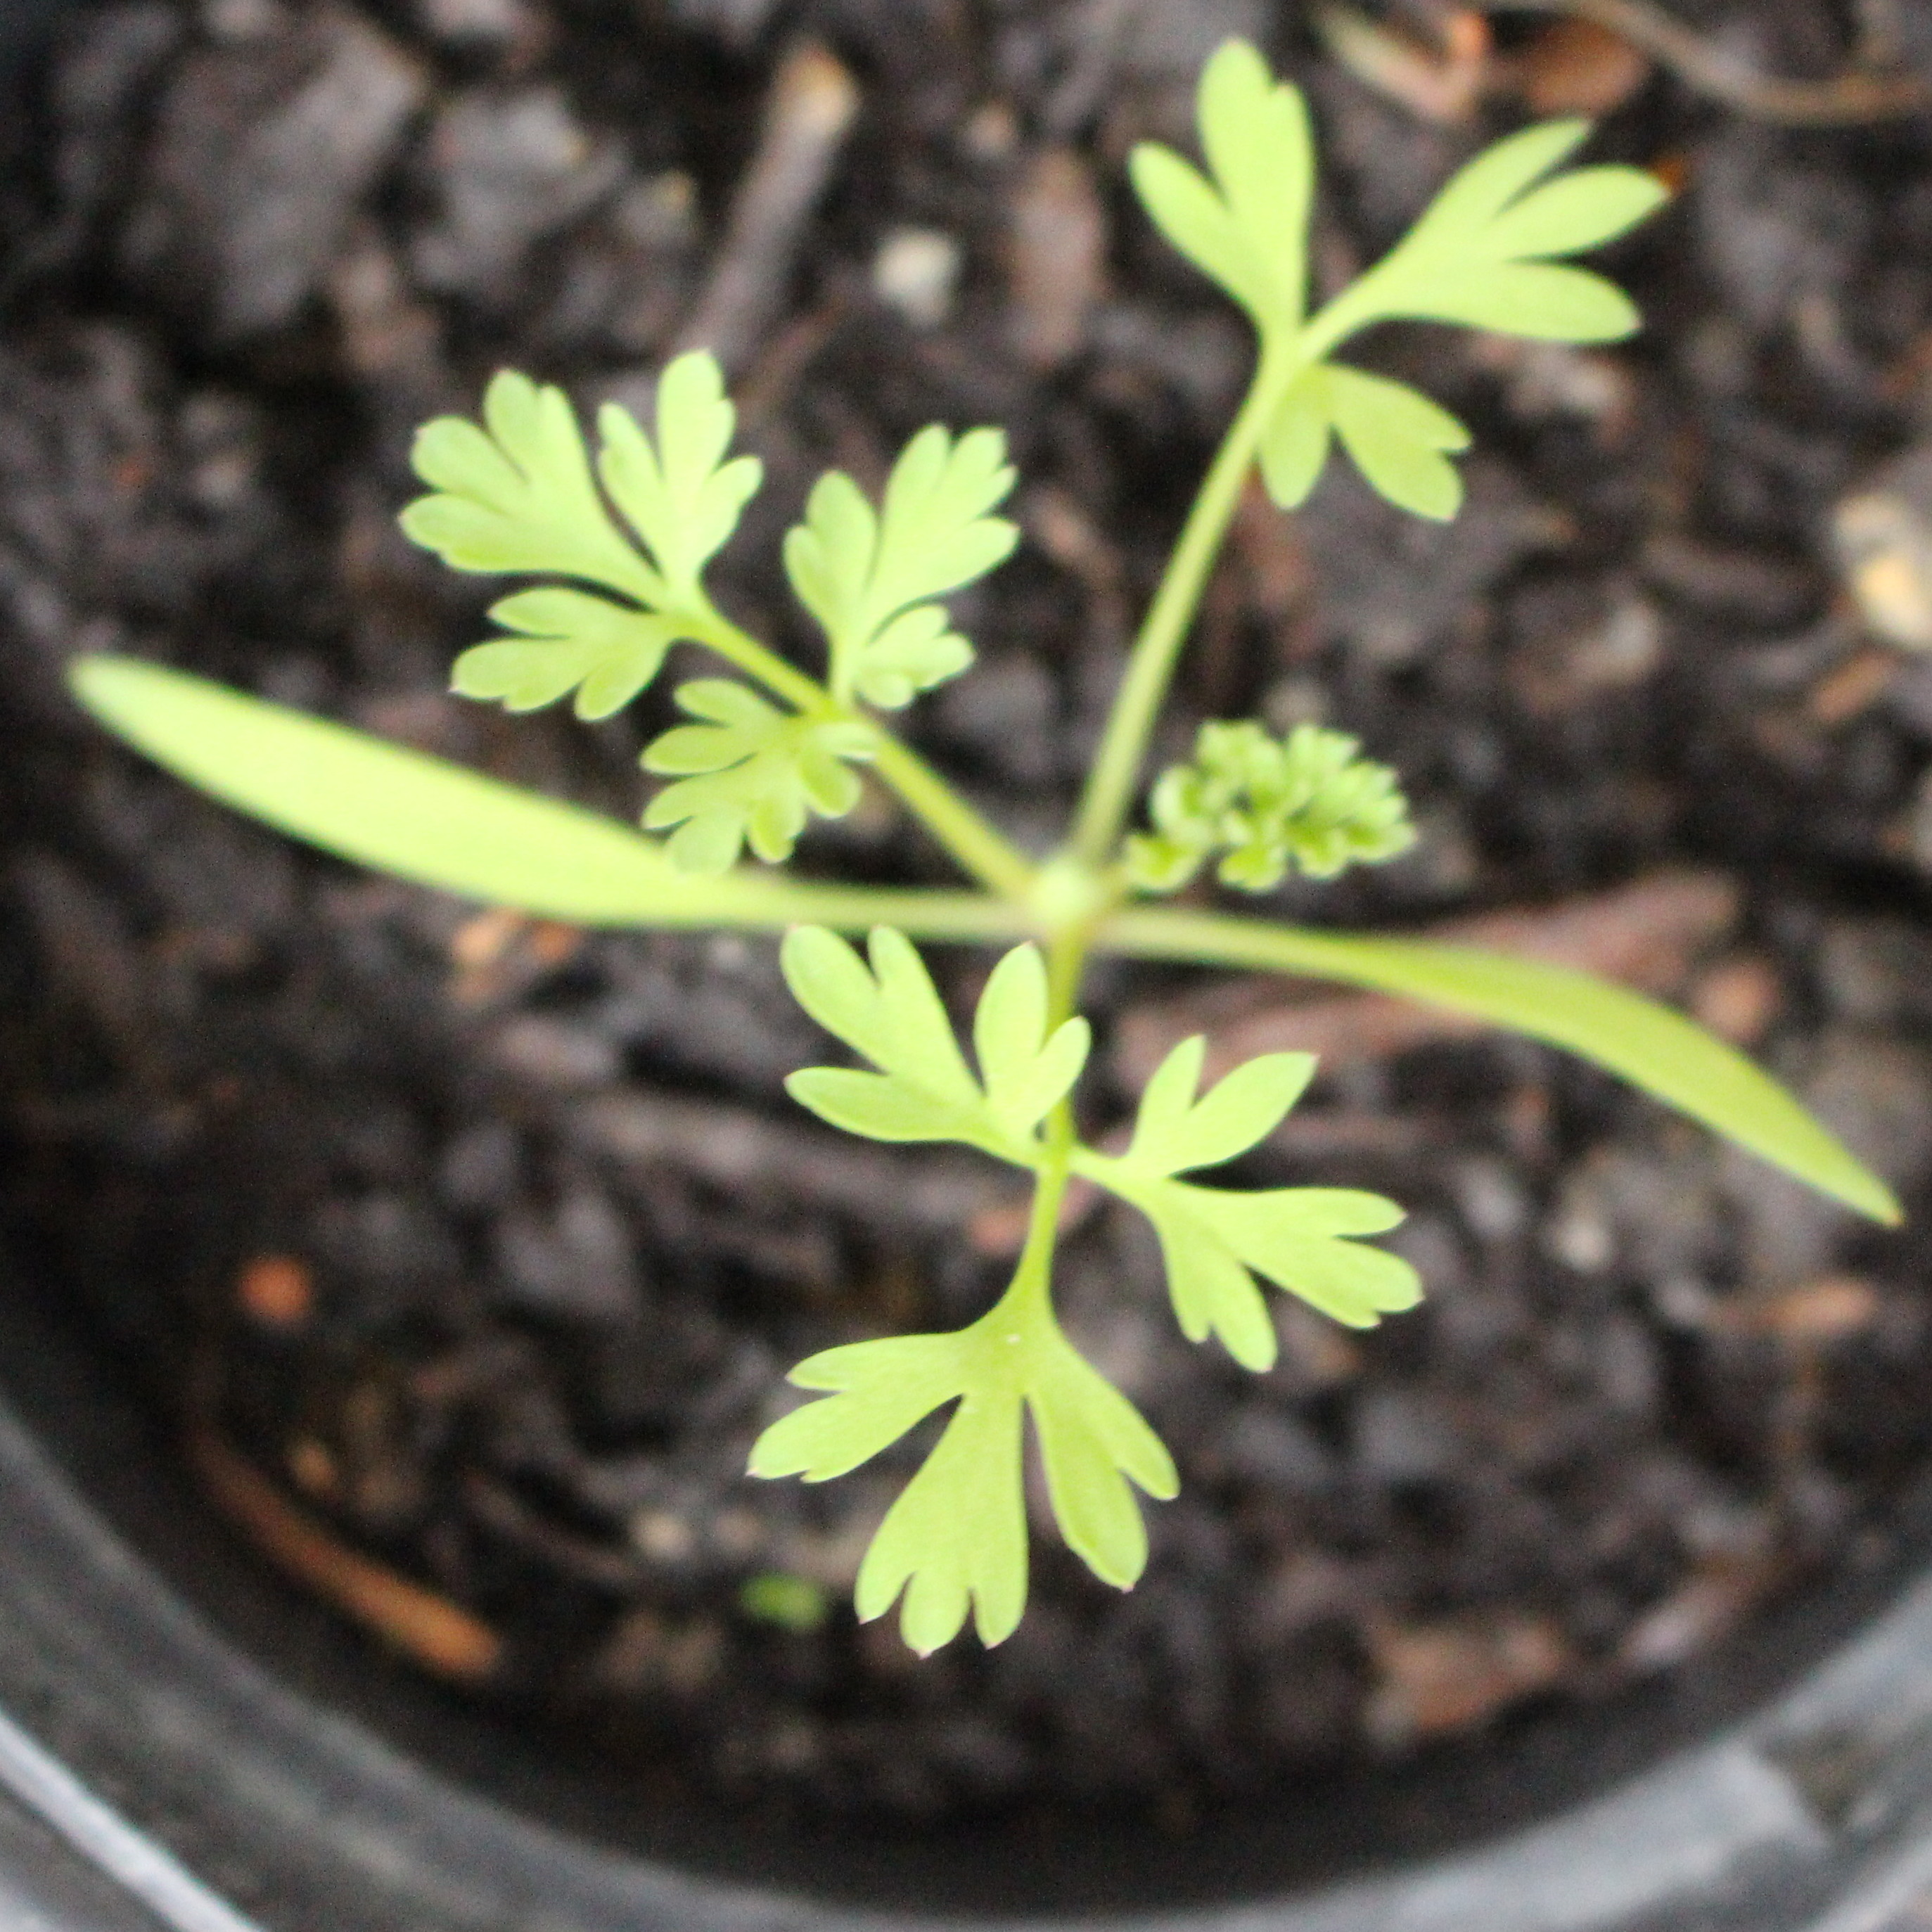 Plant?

Fumaria officinalis
